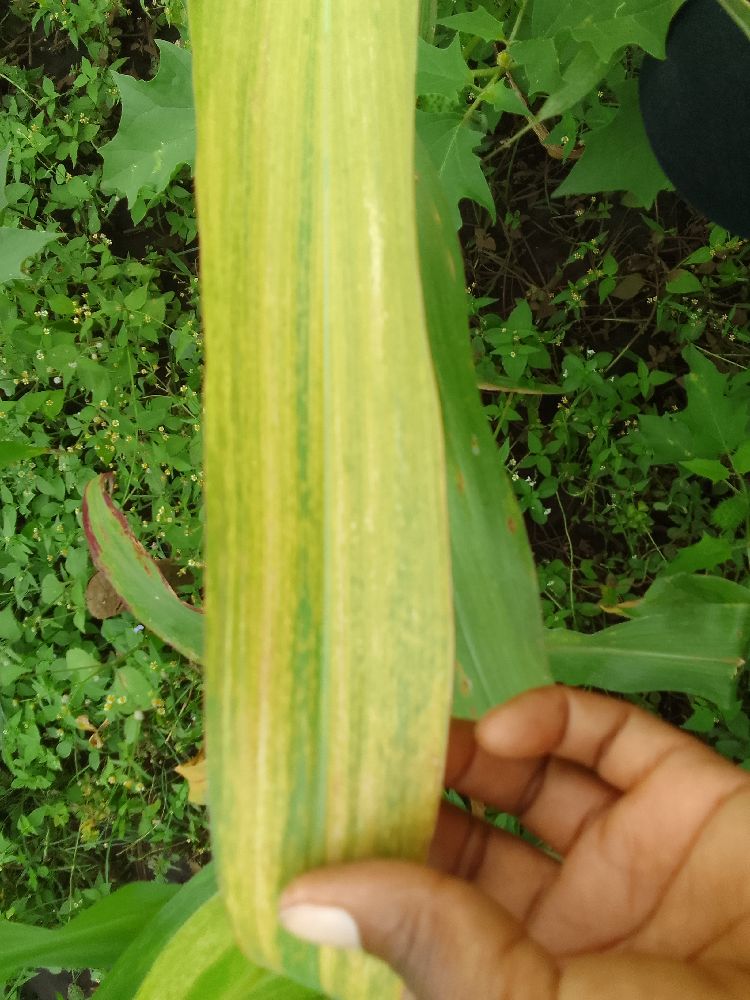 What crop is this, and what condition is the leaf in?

maize, maize lethal necrosis
